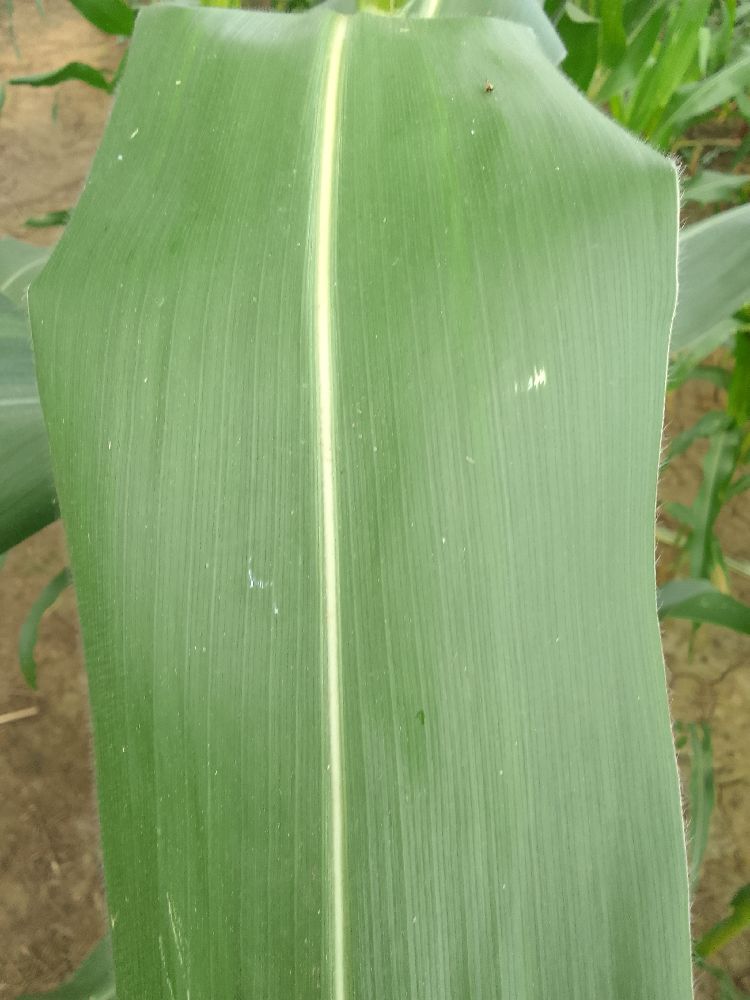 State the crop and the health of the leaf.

maize, healthy
